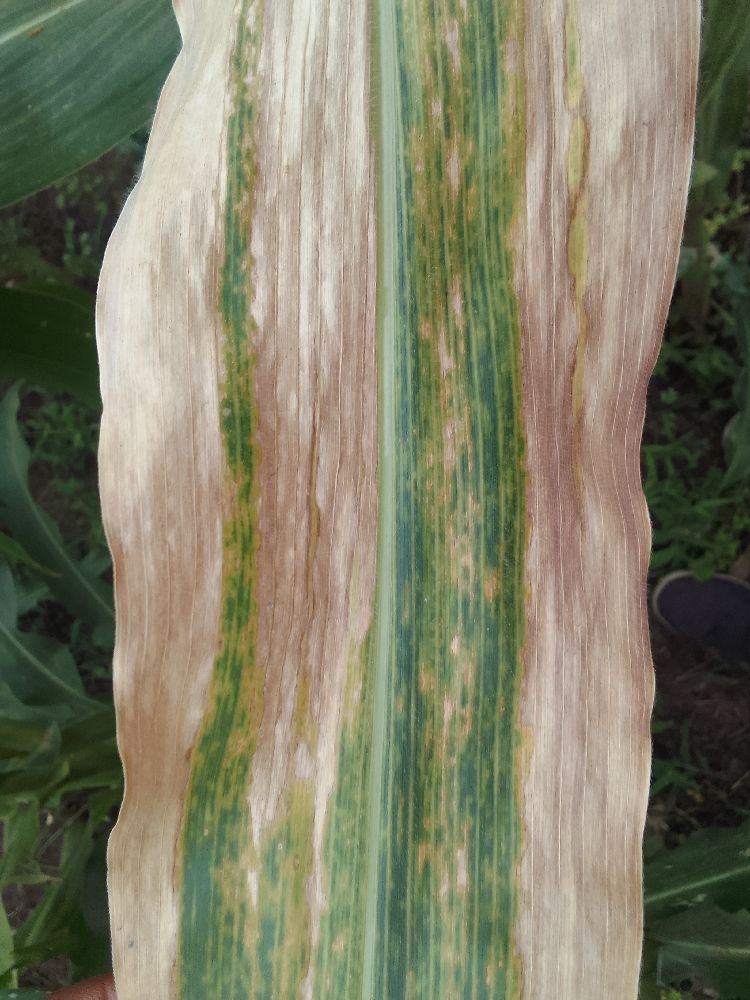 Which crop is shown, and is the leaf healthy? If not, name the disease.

maize, maize lethal necrosis
